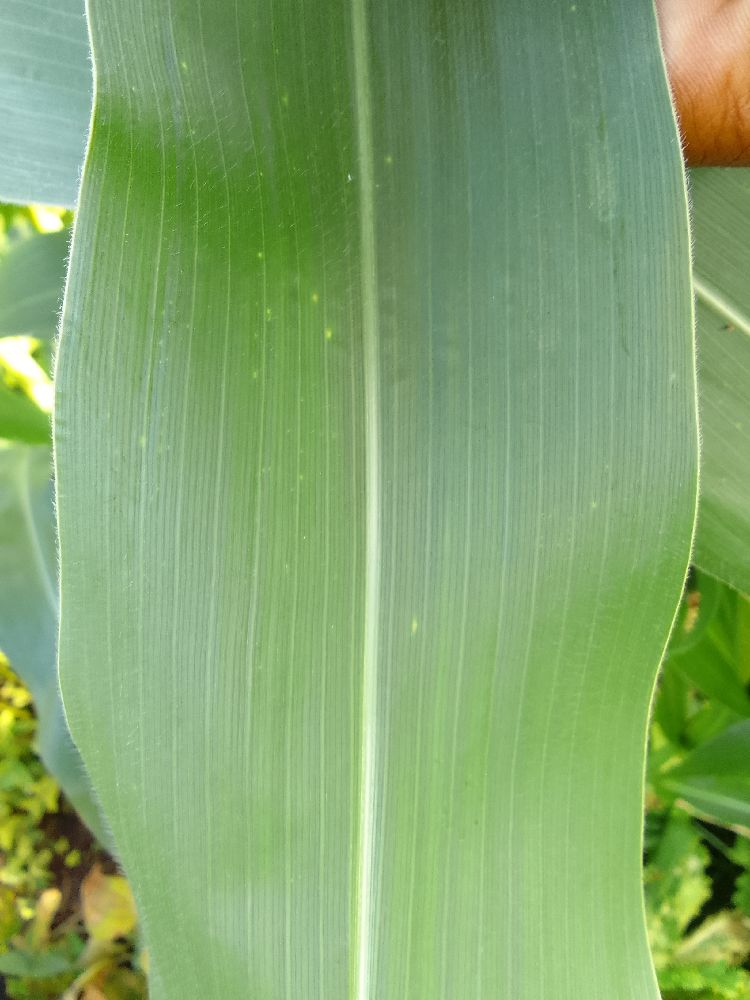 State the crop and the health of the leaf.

maize, healthy
